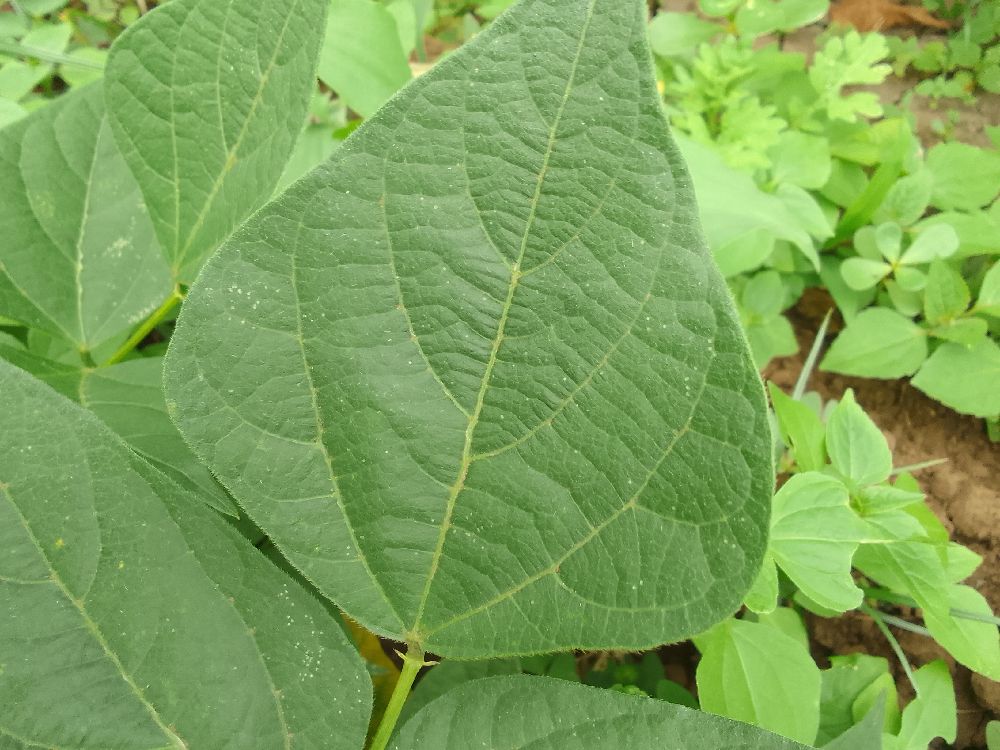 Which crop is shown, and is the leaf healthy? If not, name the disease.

common bean, healthy
